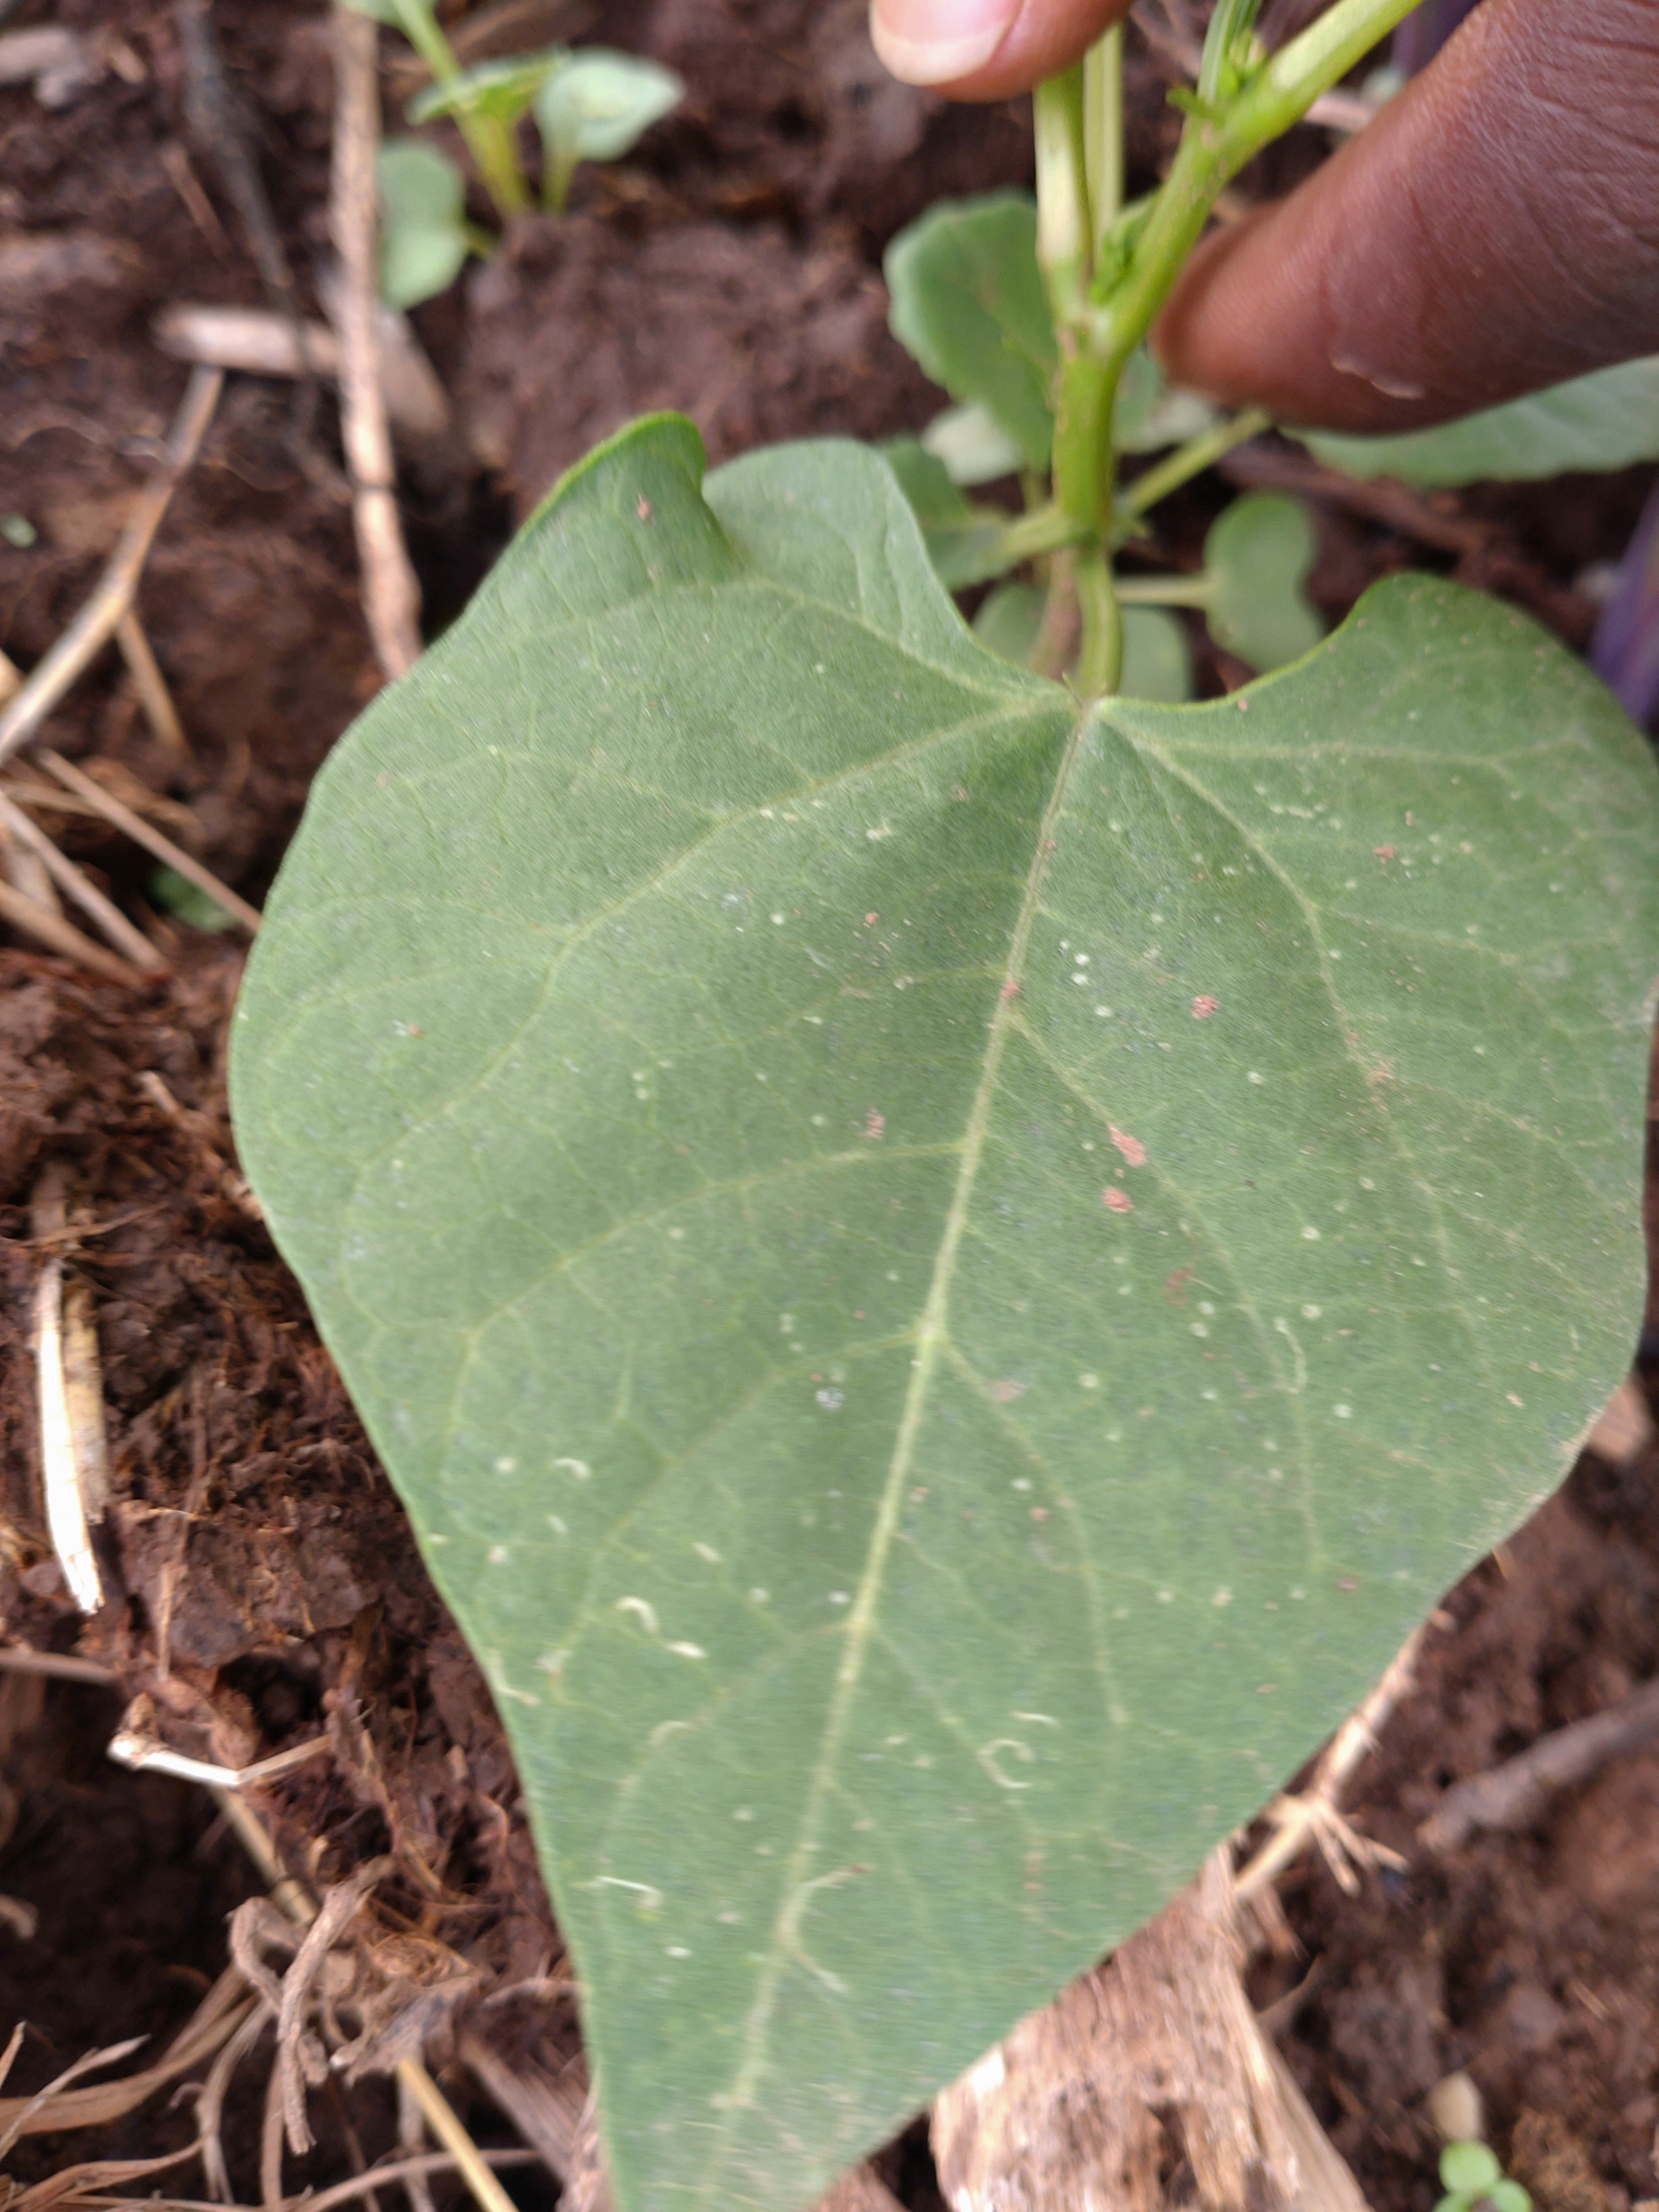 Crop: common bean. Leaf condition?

healthy
